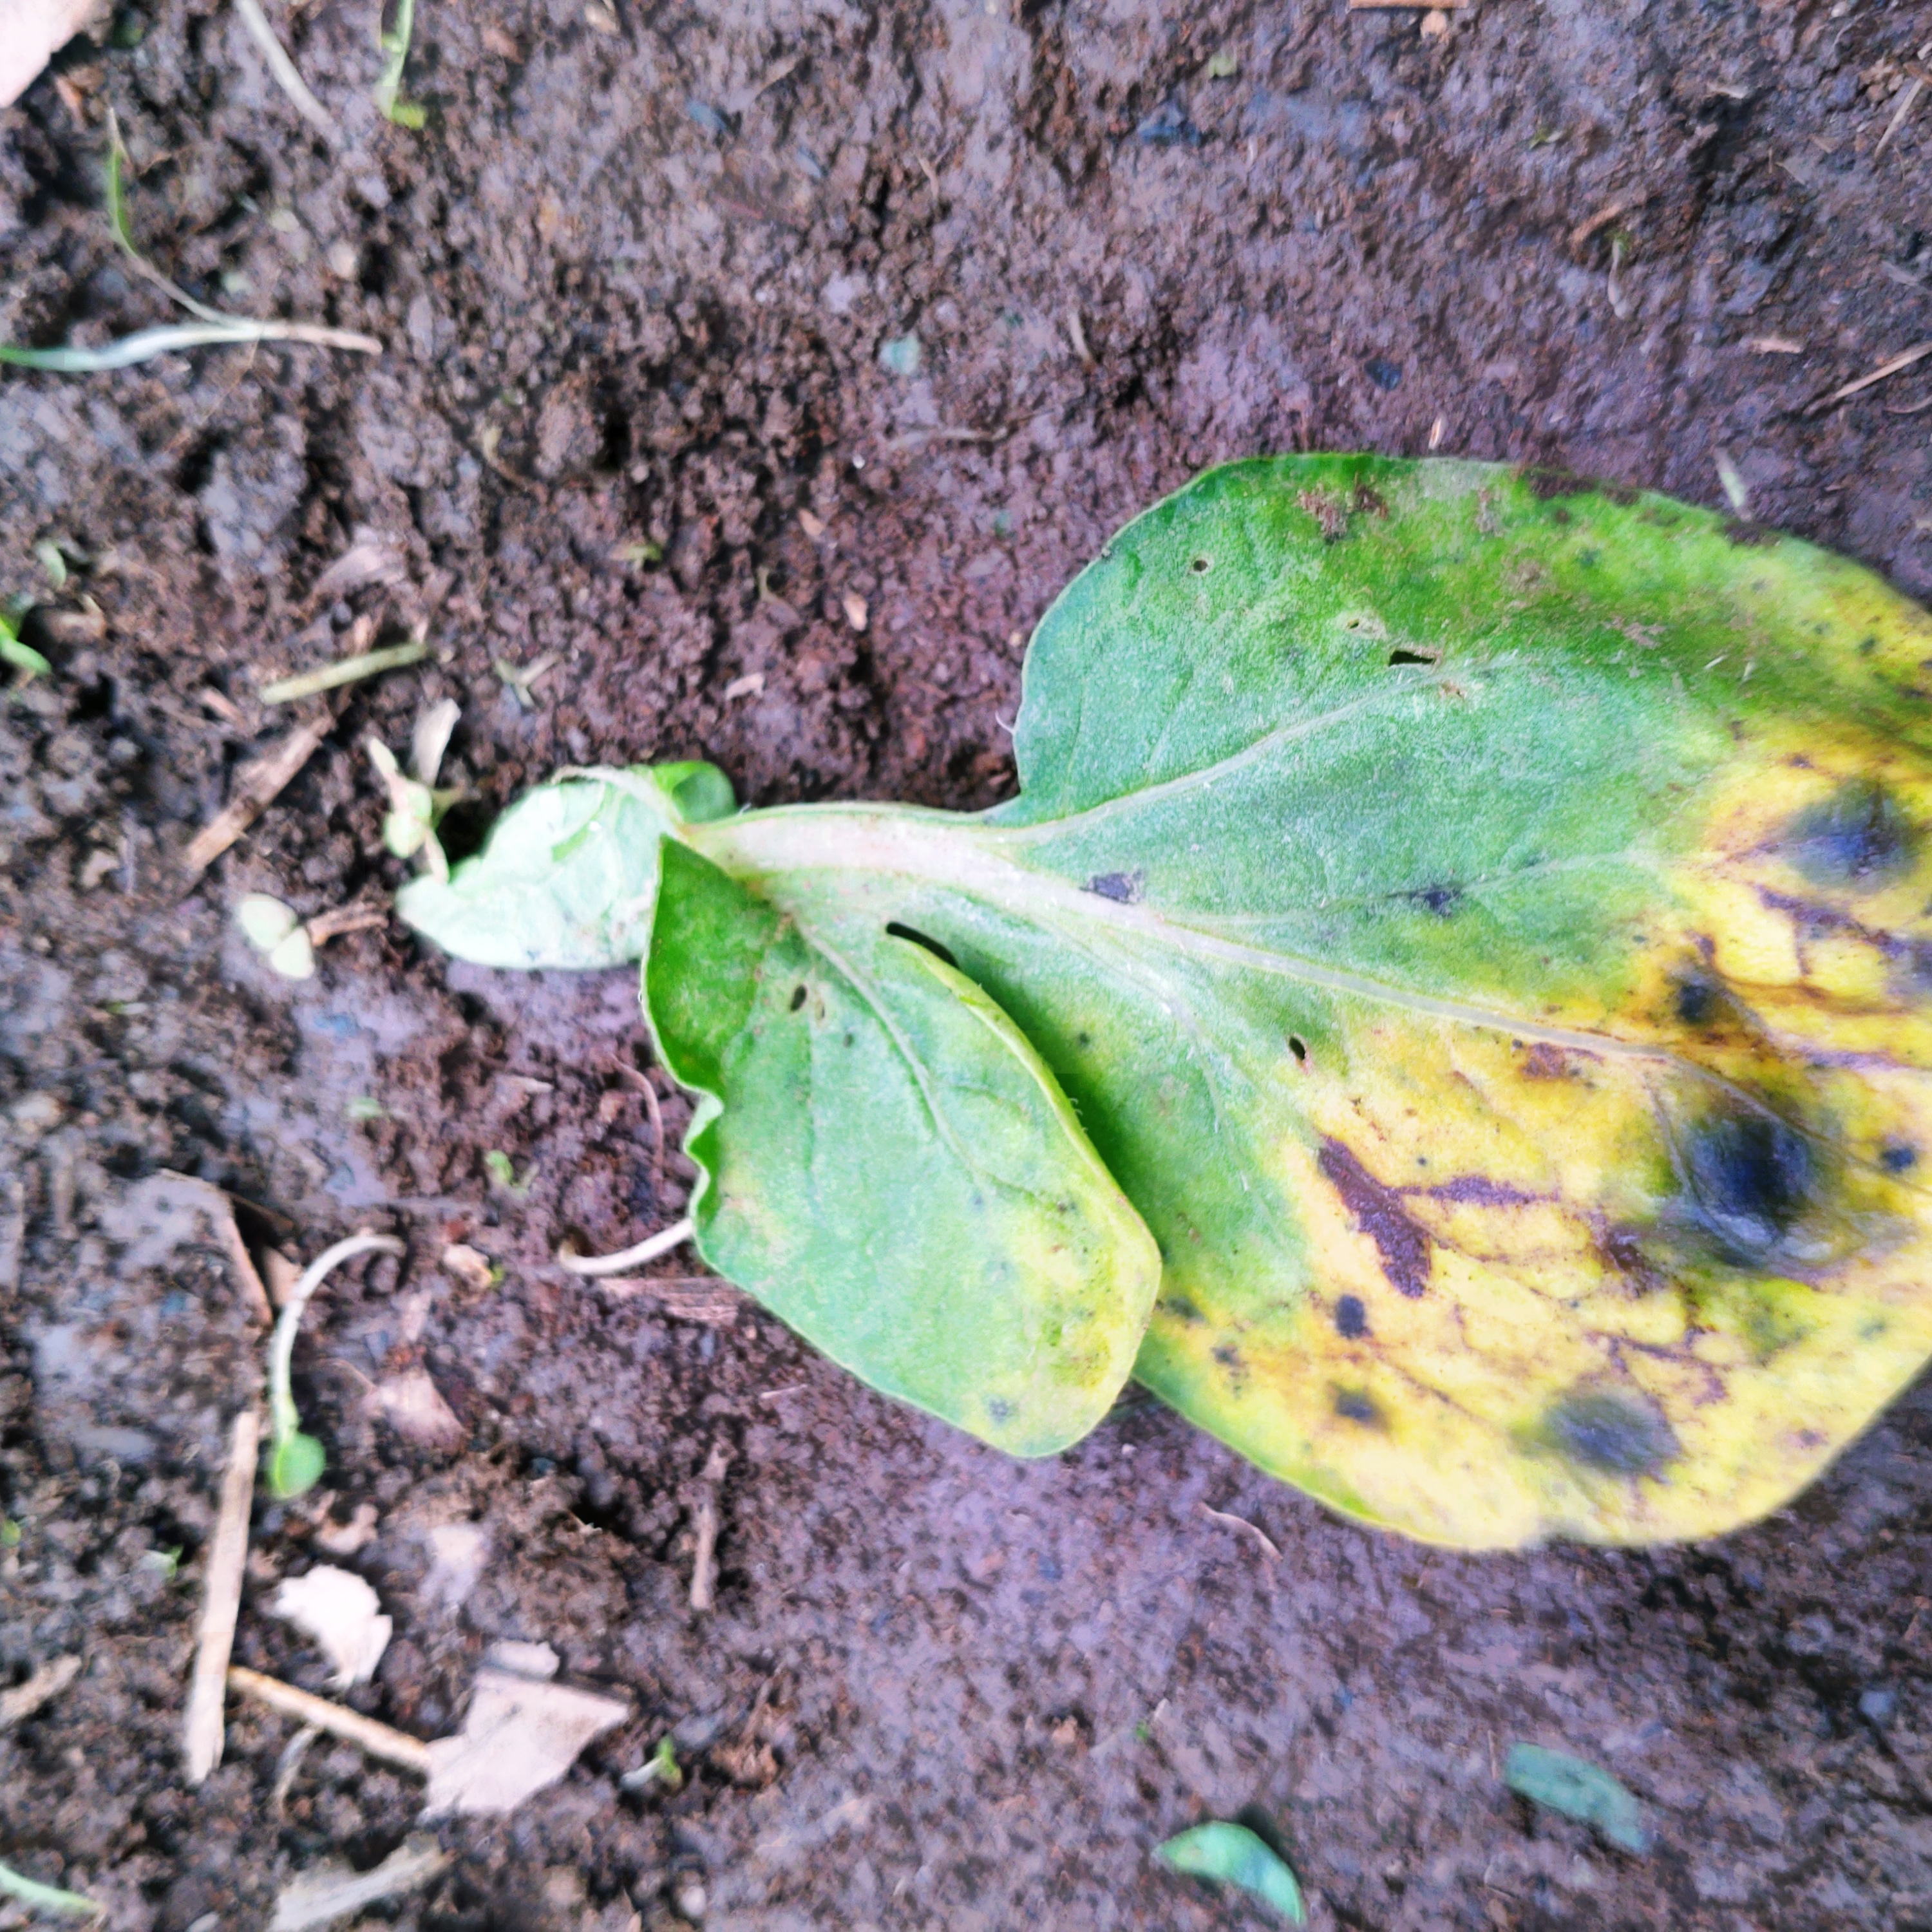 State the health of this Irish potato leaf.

late blight
